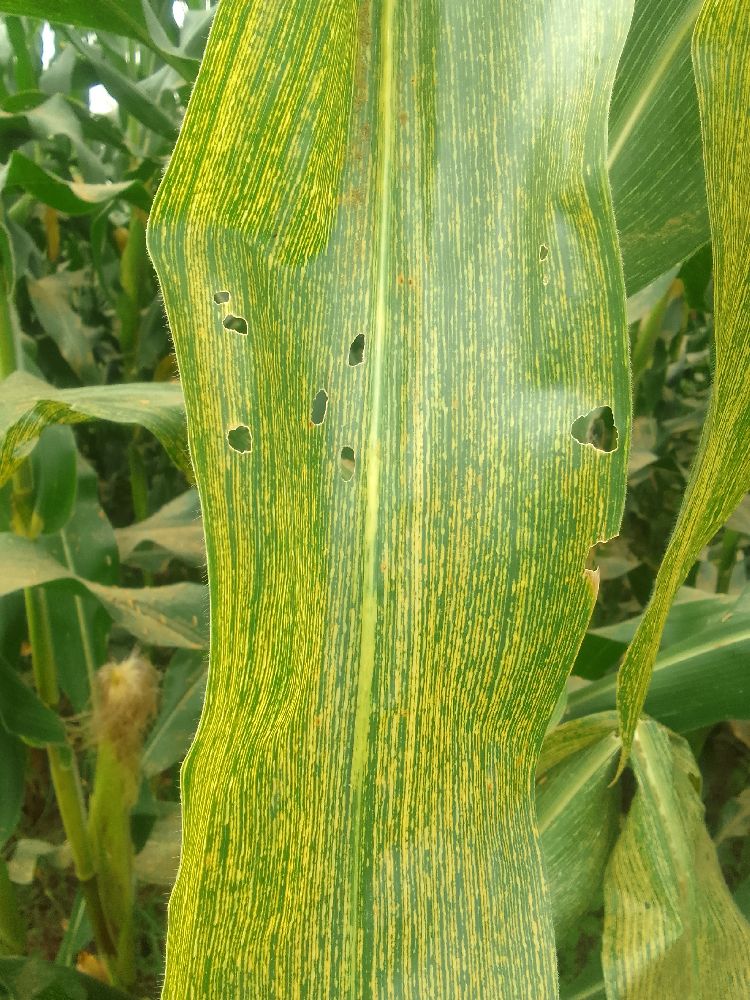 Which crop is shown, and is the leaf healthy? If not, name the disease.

maize, maize streak virus
